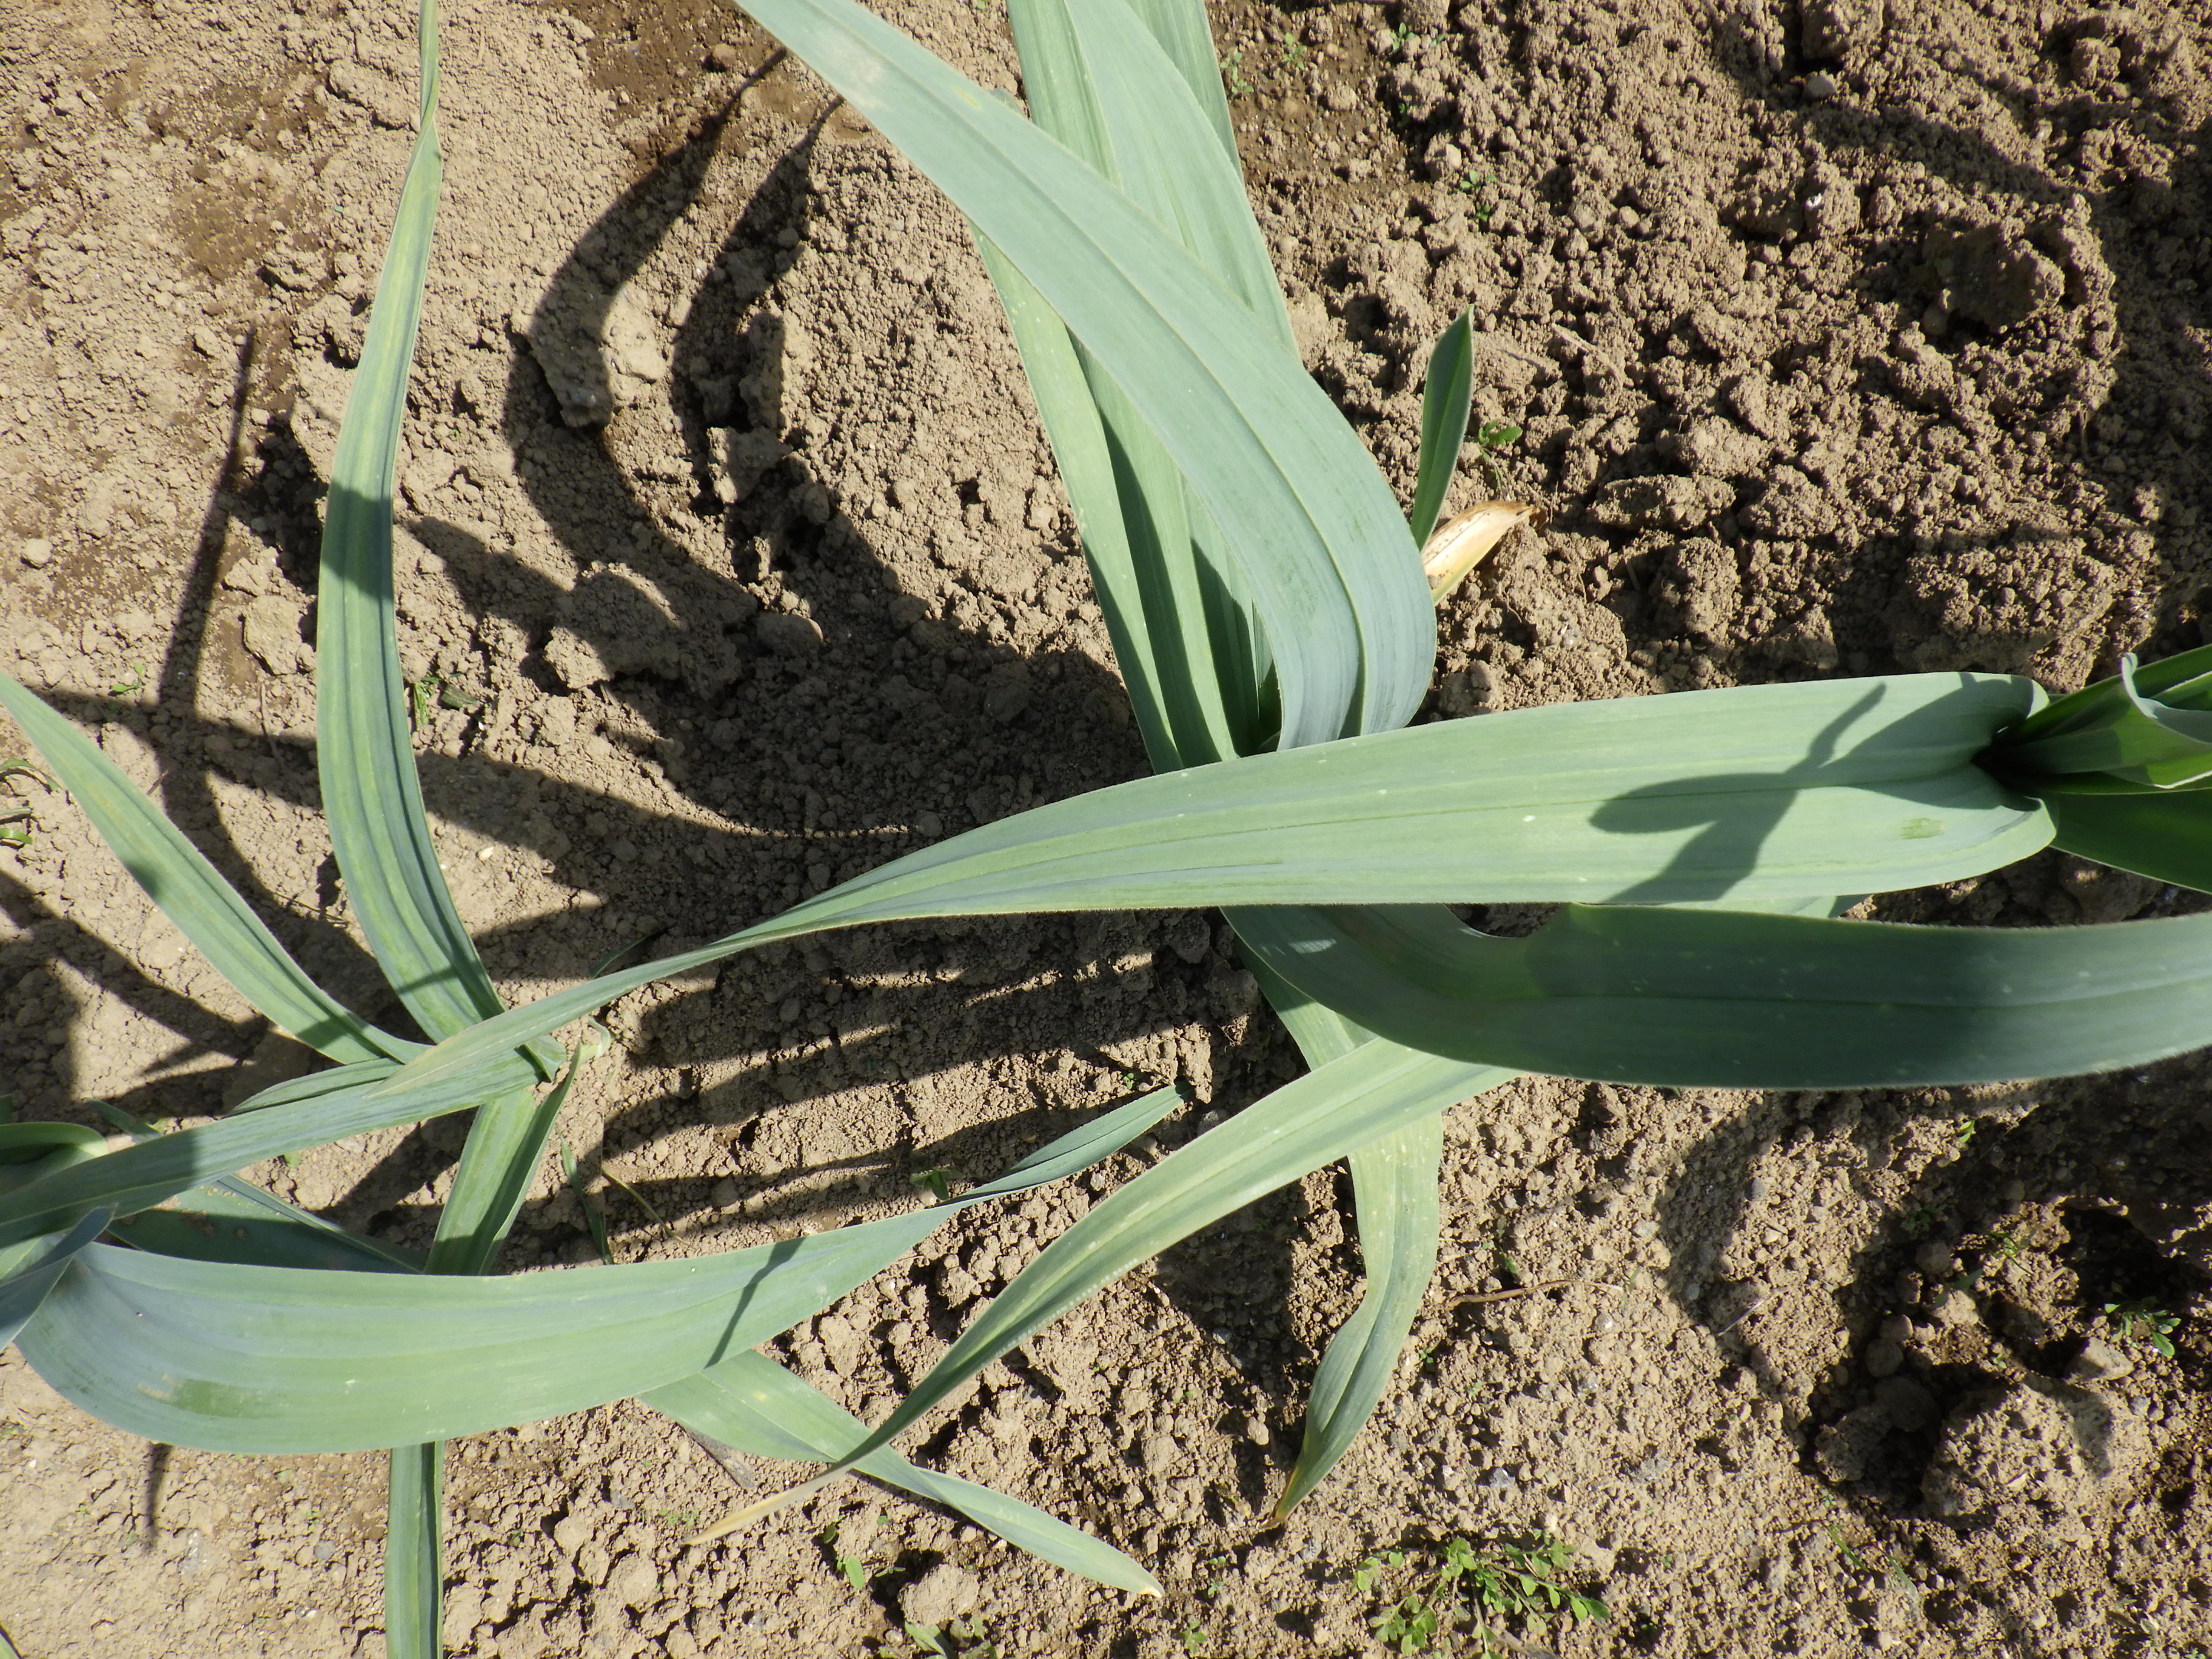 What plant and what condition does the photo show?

garlic, healthy
